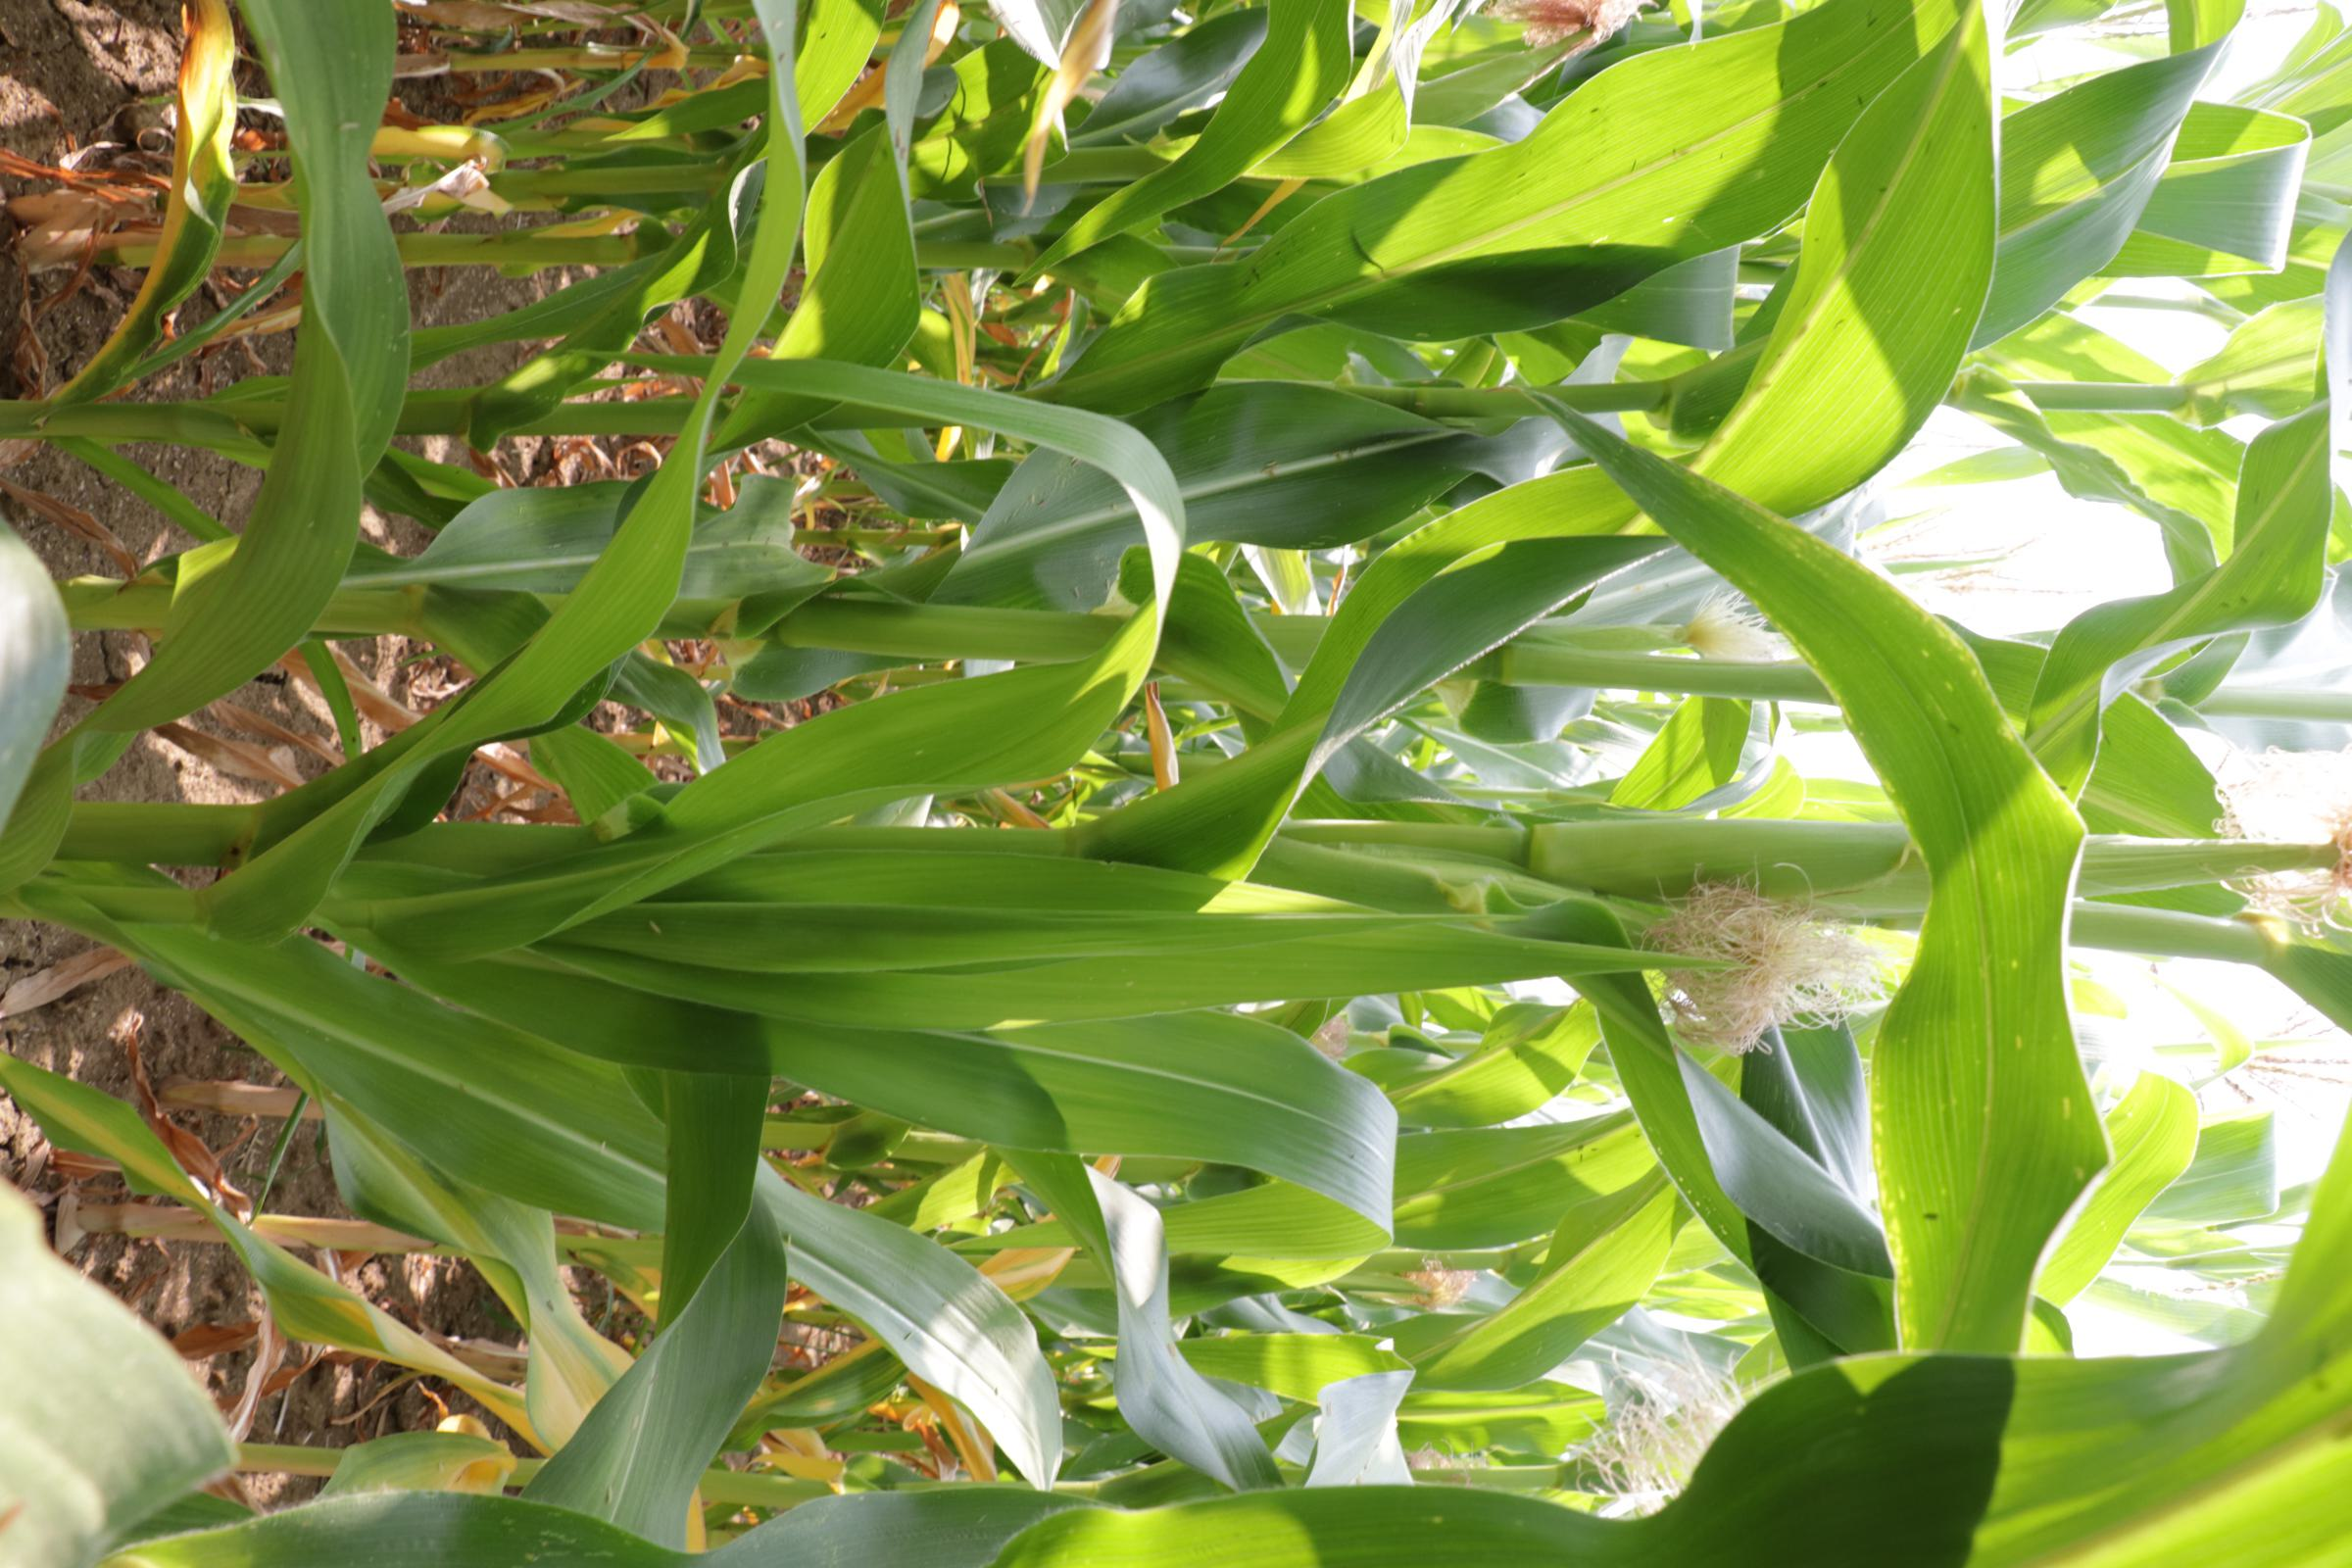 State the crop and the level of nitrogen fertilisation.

maize, no added nitrogen
